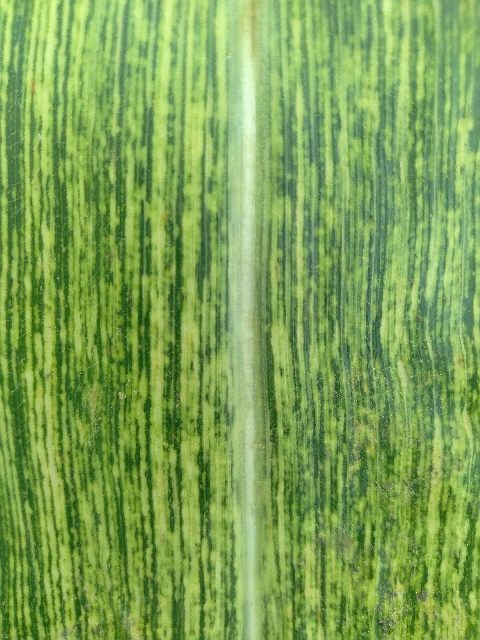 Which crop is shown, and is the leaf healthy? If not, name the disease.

maize, maize streak virus
